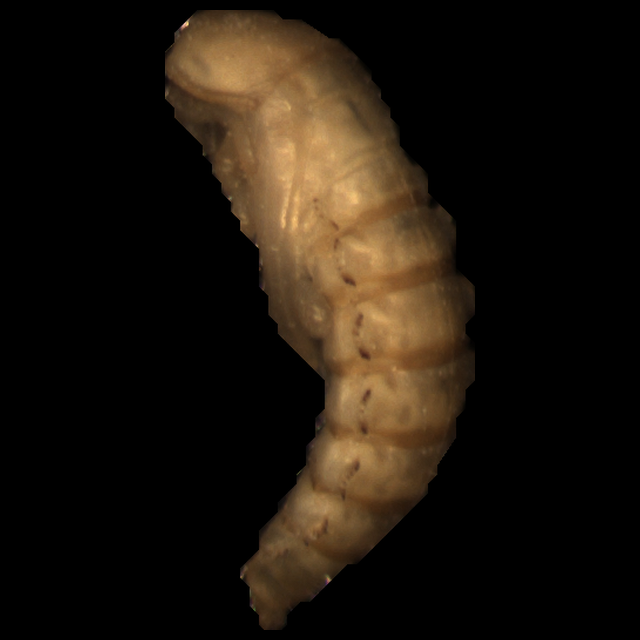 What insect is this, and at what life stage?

mealworm pupa
